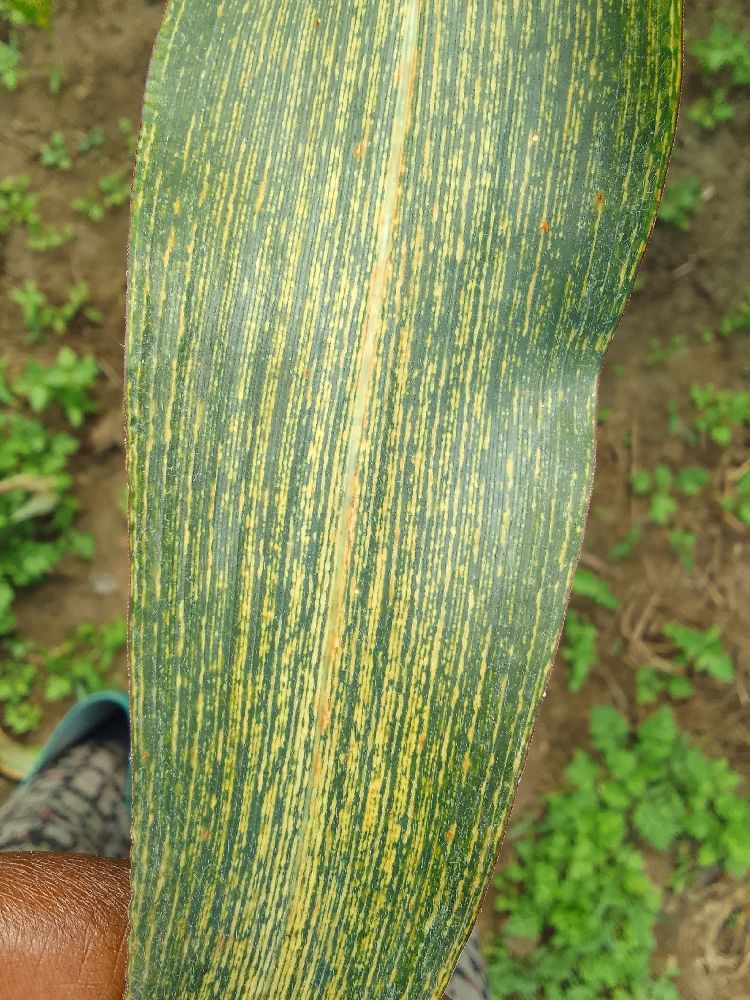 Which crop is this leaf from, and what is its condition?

maize, maize streak virus
